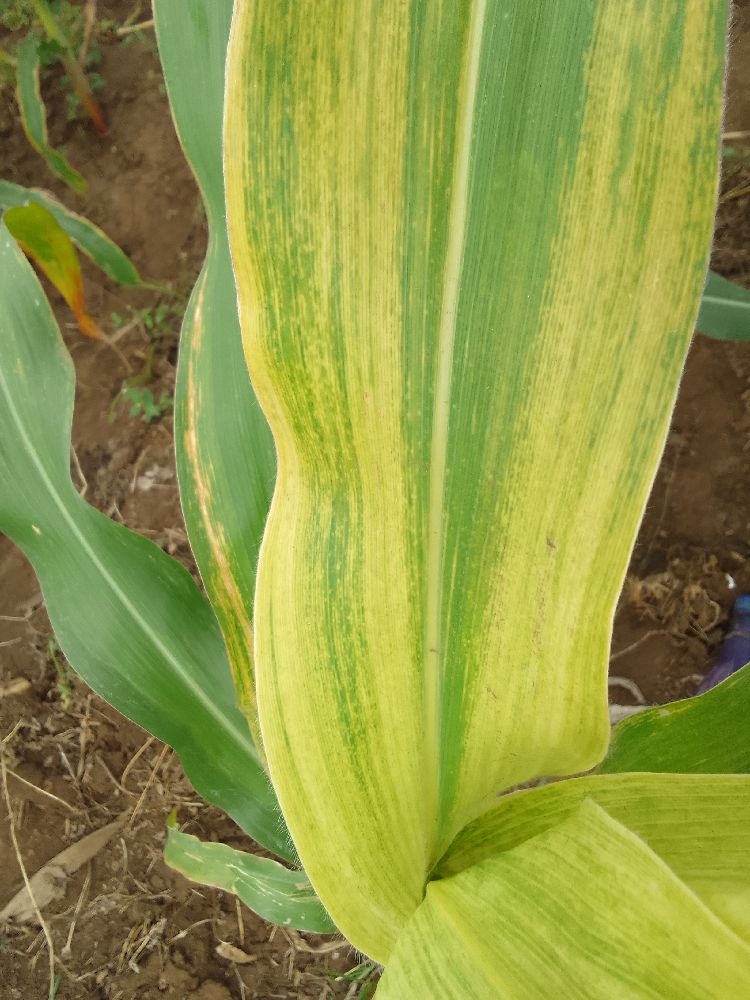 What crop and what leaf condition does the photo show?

maize, maize lethal necrosis
